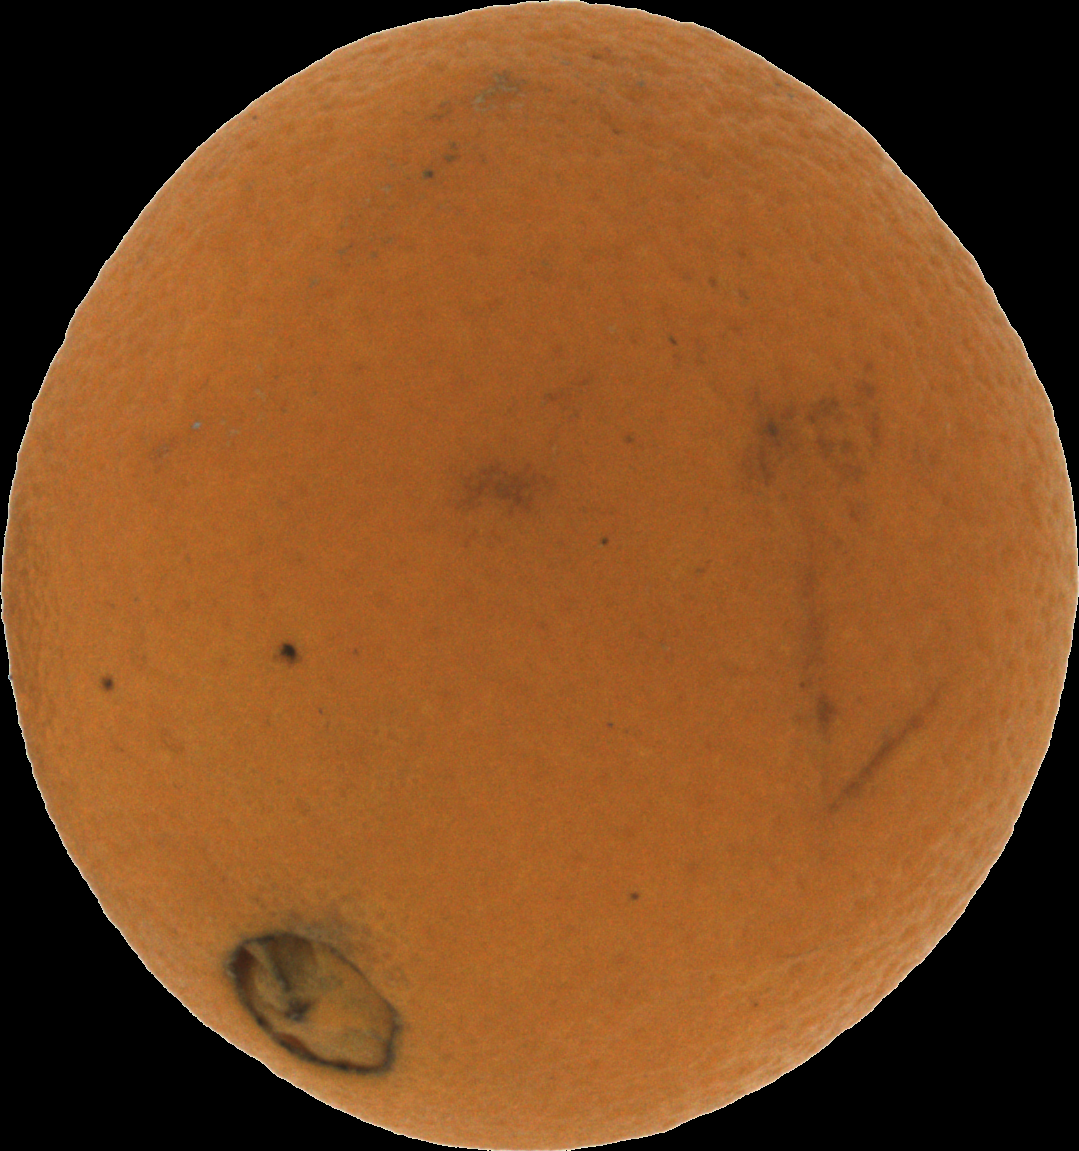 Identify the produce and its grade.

orange, bad
